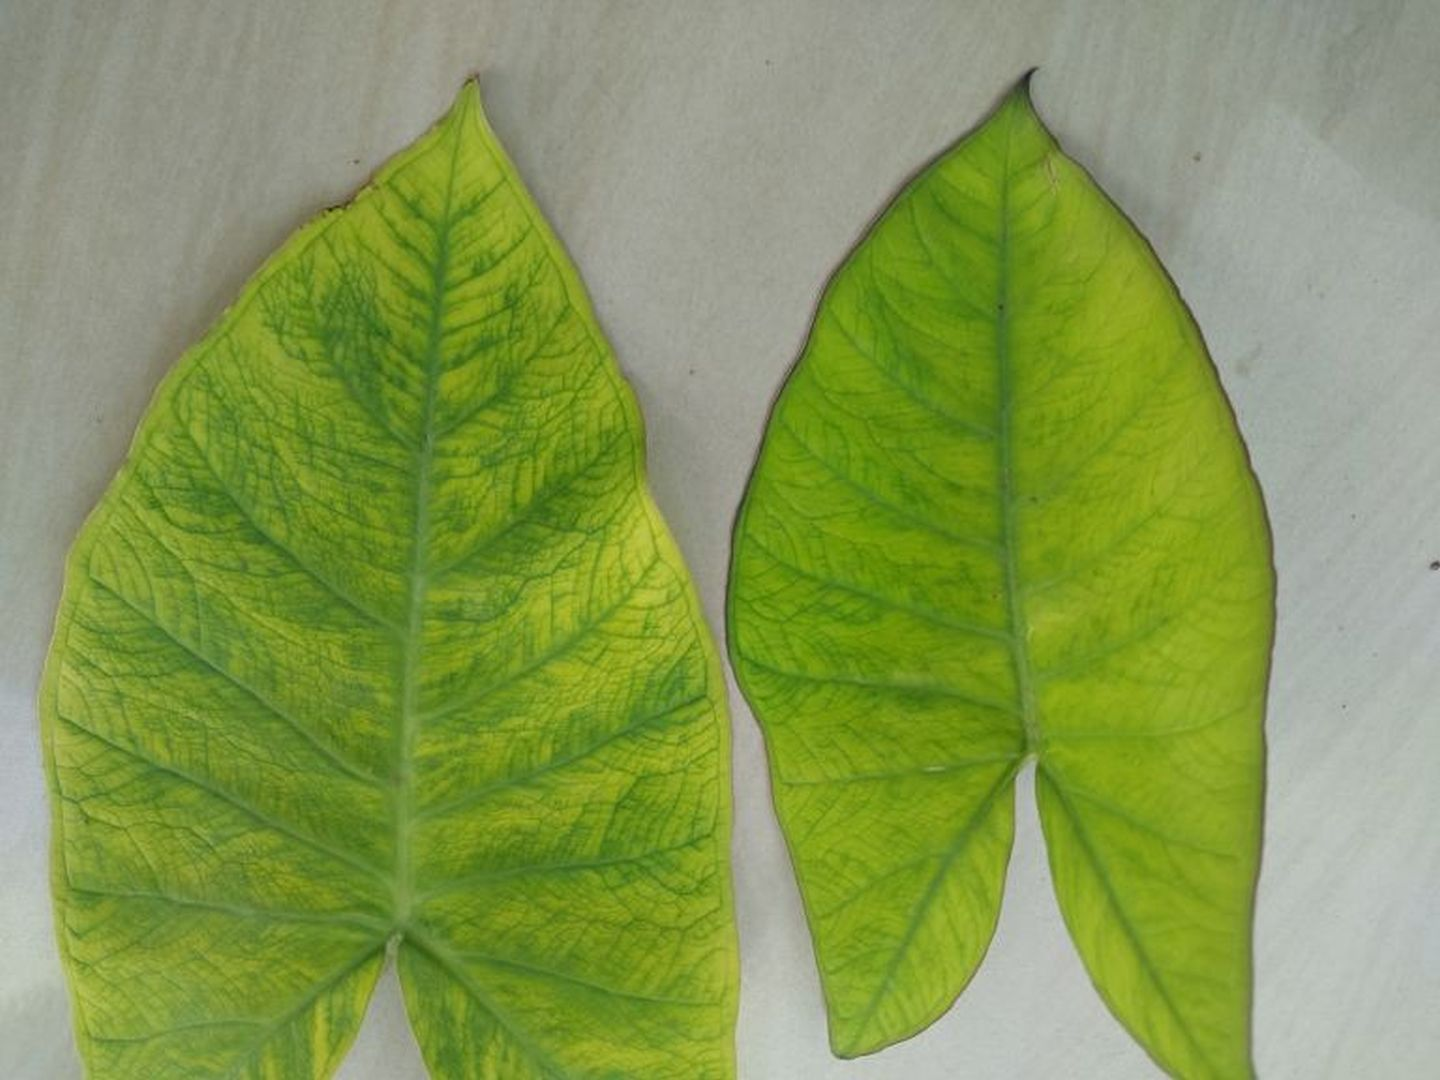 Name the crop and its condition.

taro, mosaic
